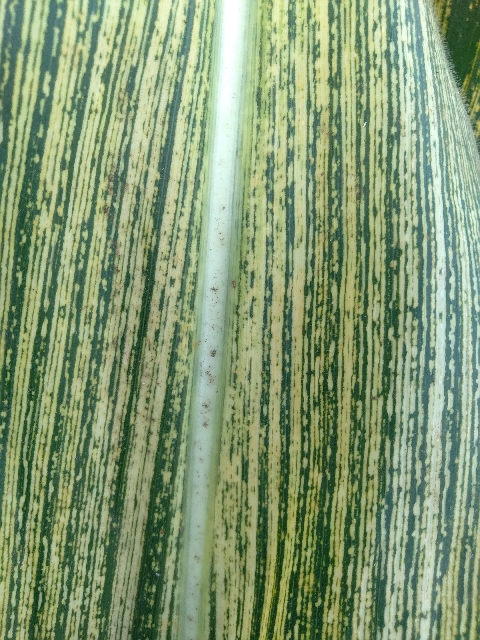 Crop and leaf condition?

maize, maize streak virus
